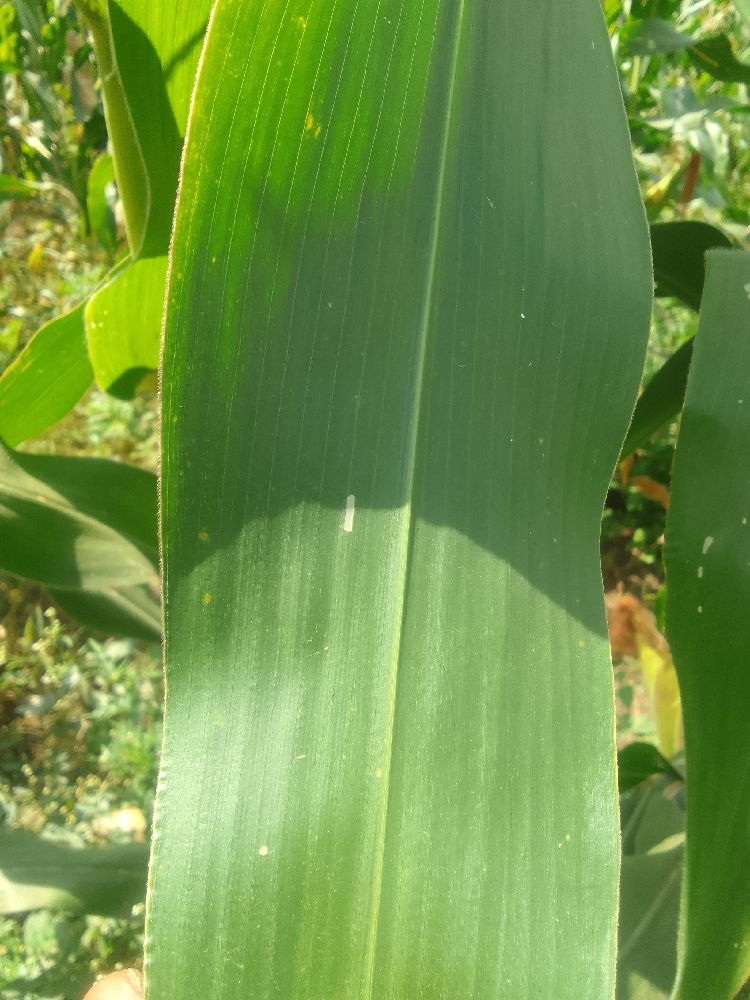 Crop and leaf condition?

maize, healthy
